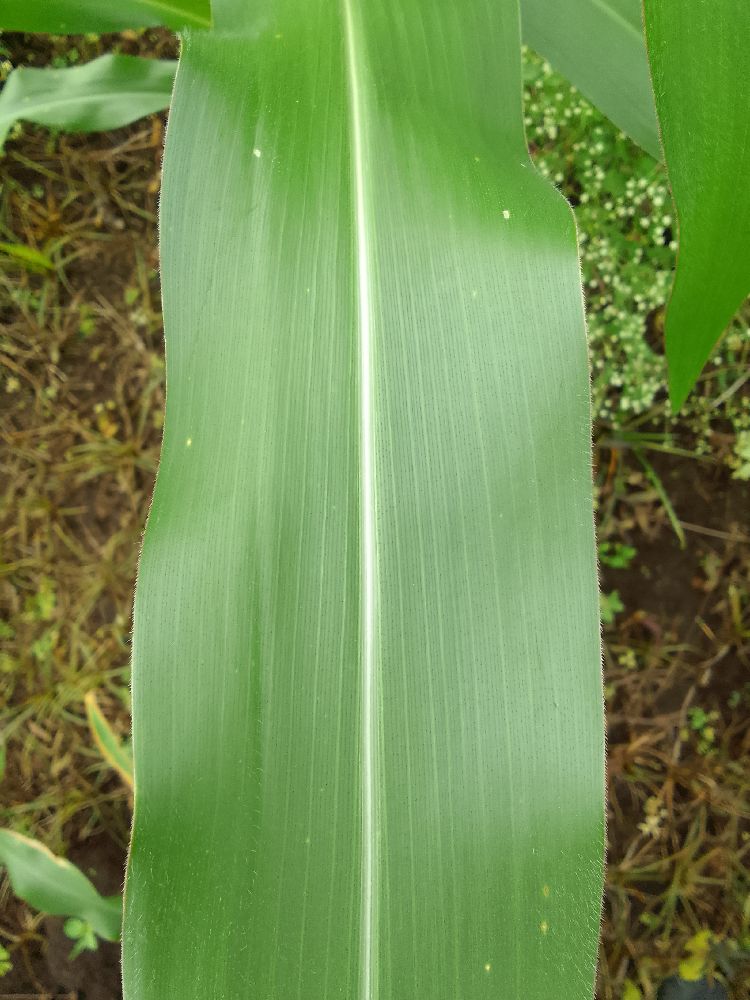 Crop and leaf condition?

maize, healthy
